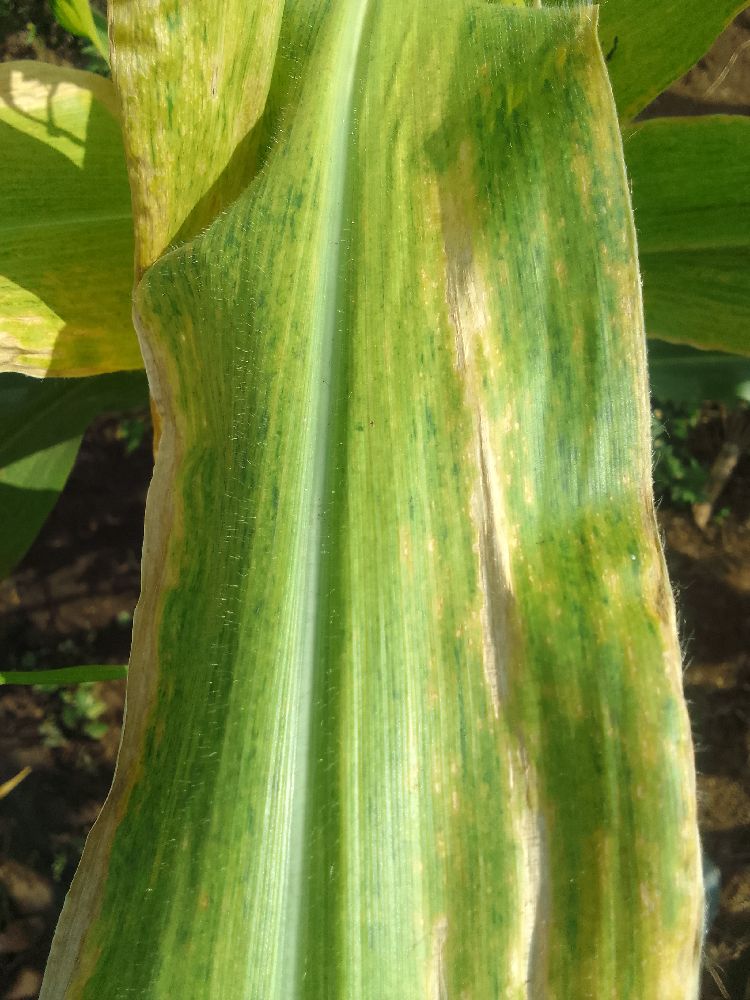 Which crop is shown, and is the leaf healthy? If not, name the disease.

maize, maize lethal necrosis
